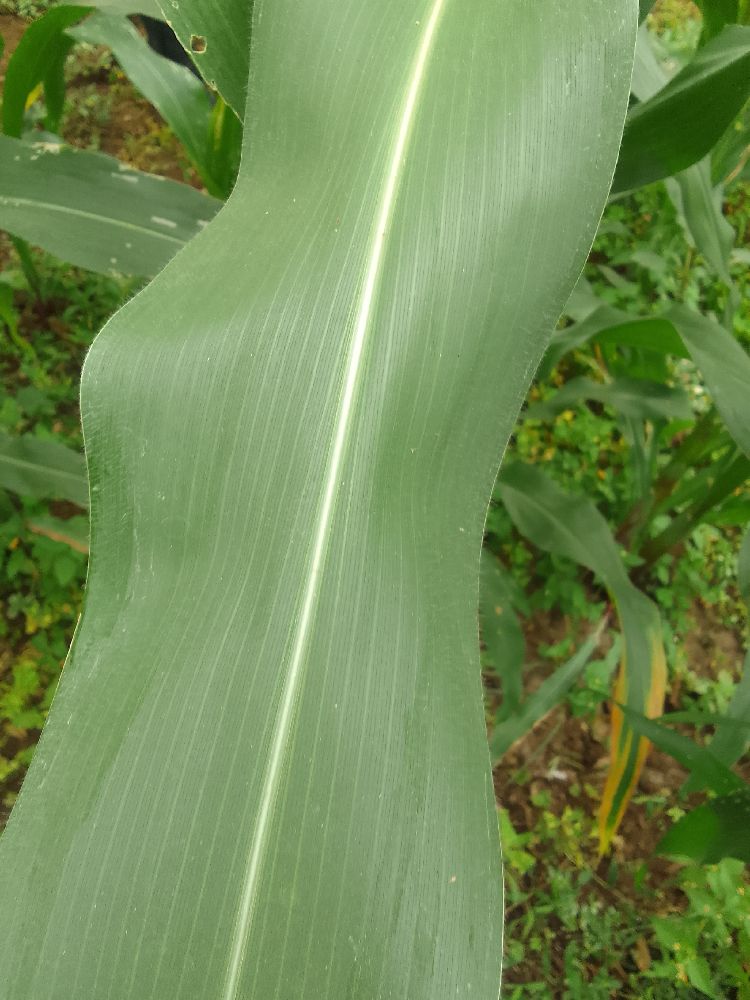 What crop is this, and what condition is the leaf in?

maize, healthy
